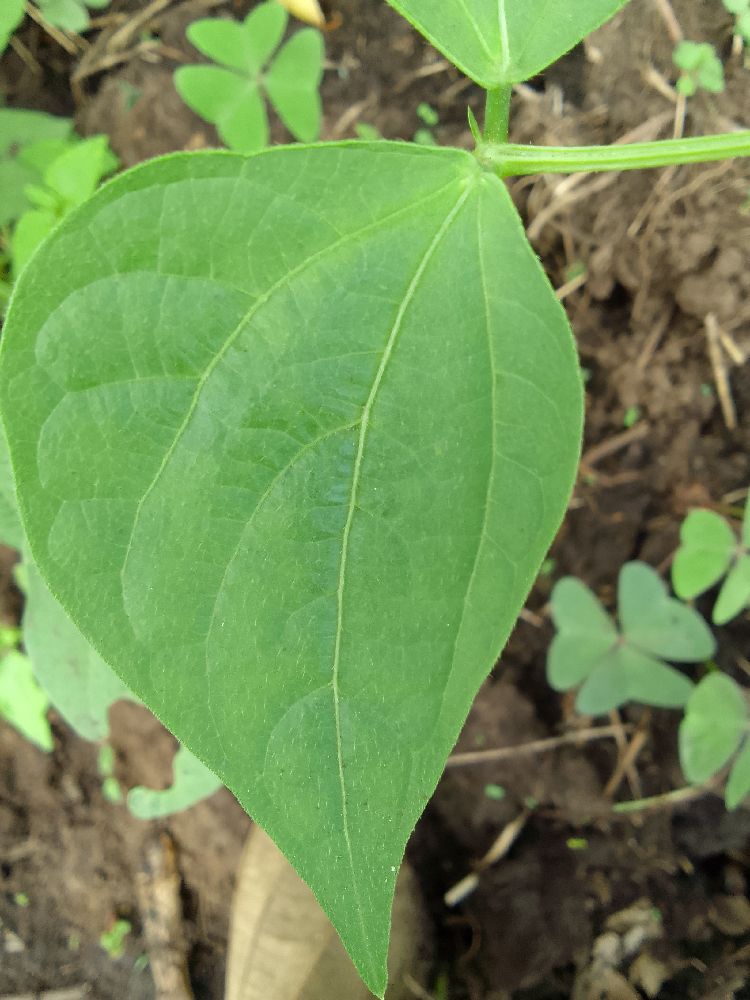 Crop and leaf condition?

common bean, healthy
